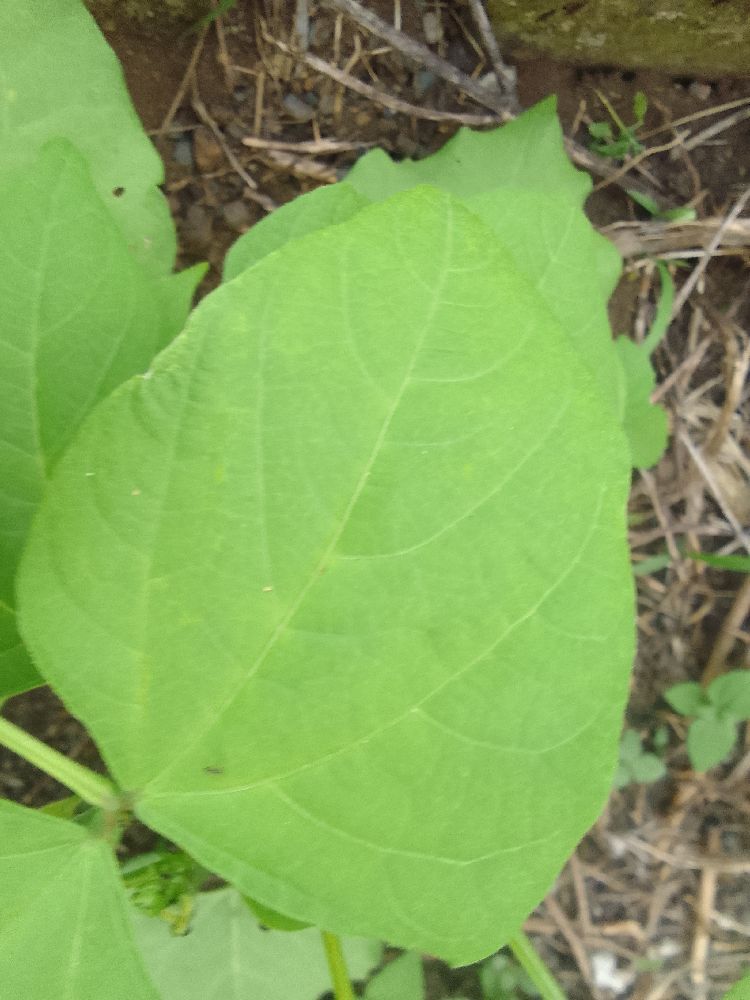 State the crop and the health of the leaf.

common bean, healthy
